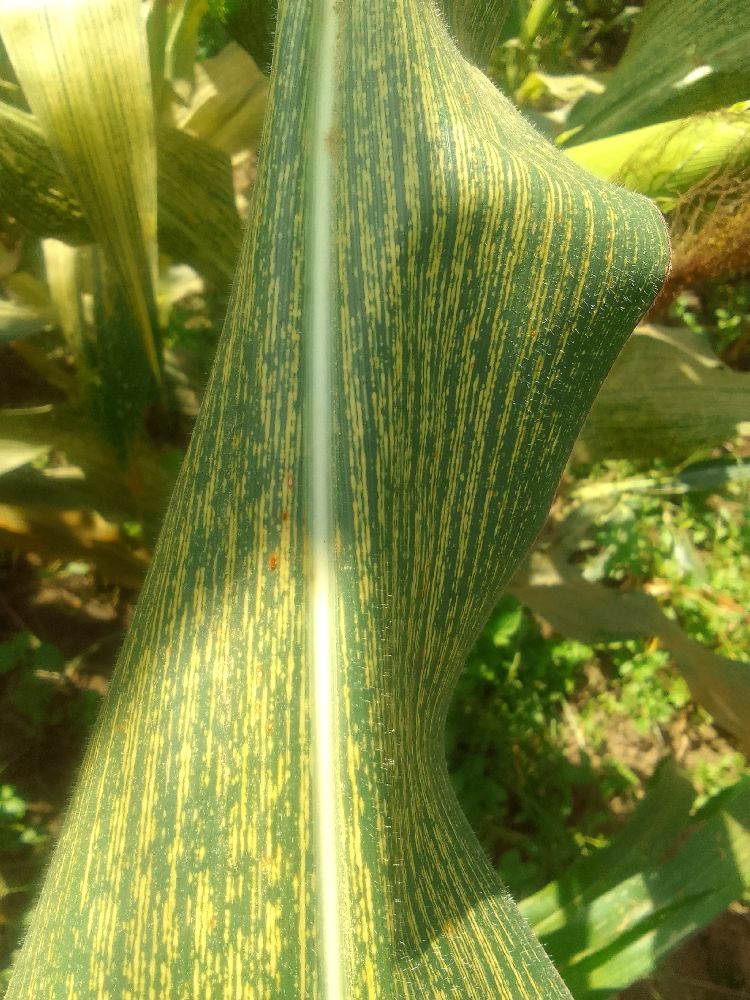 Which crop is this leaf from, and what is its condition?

maize, maize streak virus
